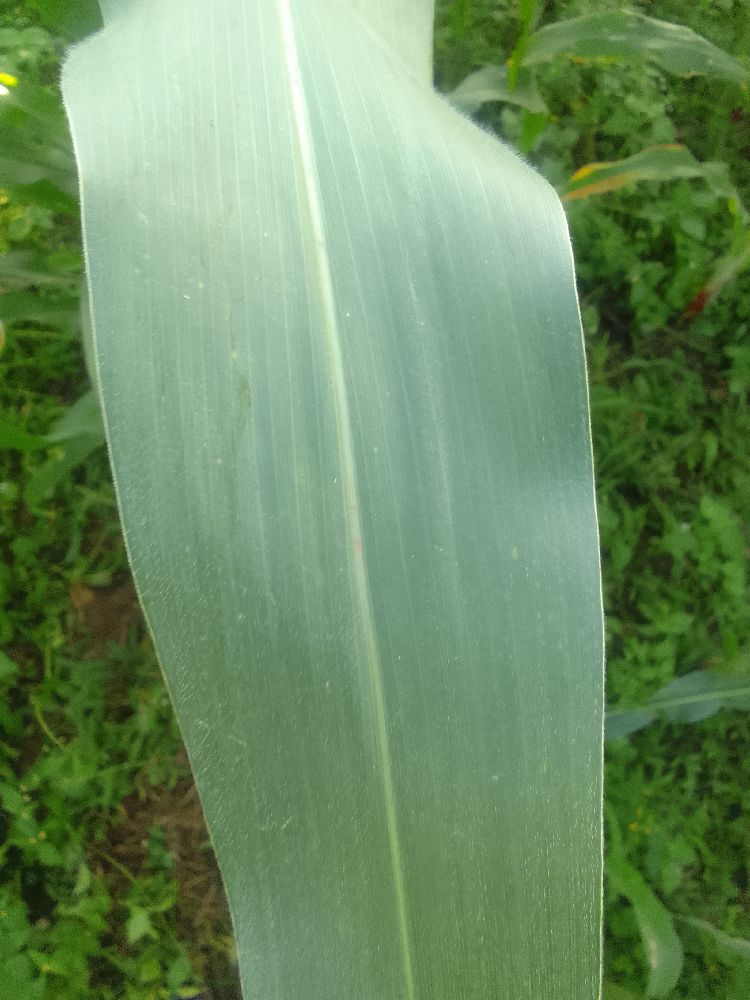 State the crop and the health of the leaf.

maize, healthy
